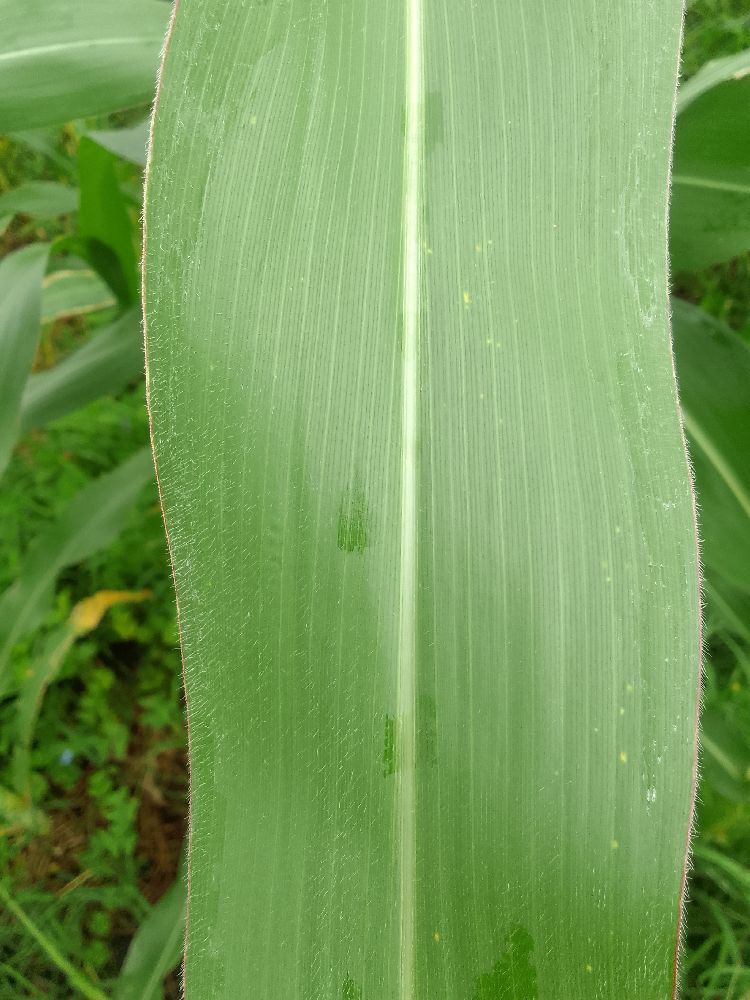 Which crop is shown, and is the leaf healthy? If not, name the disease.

maize, healthy
